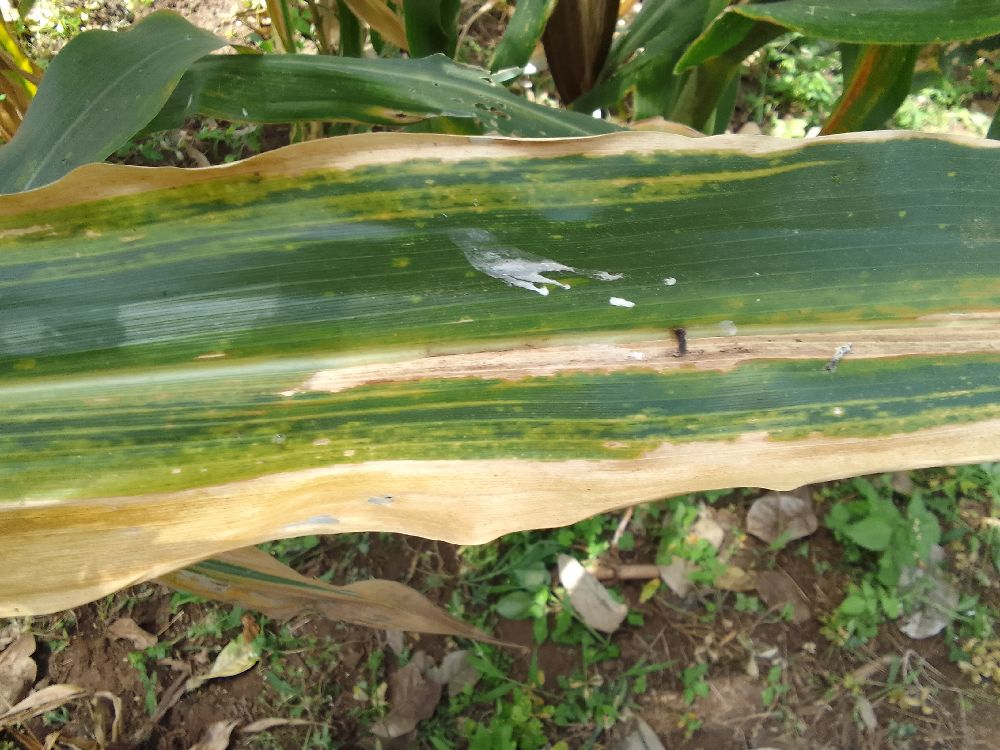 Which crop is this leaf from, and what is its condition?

maize, maize lethal necrosis
